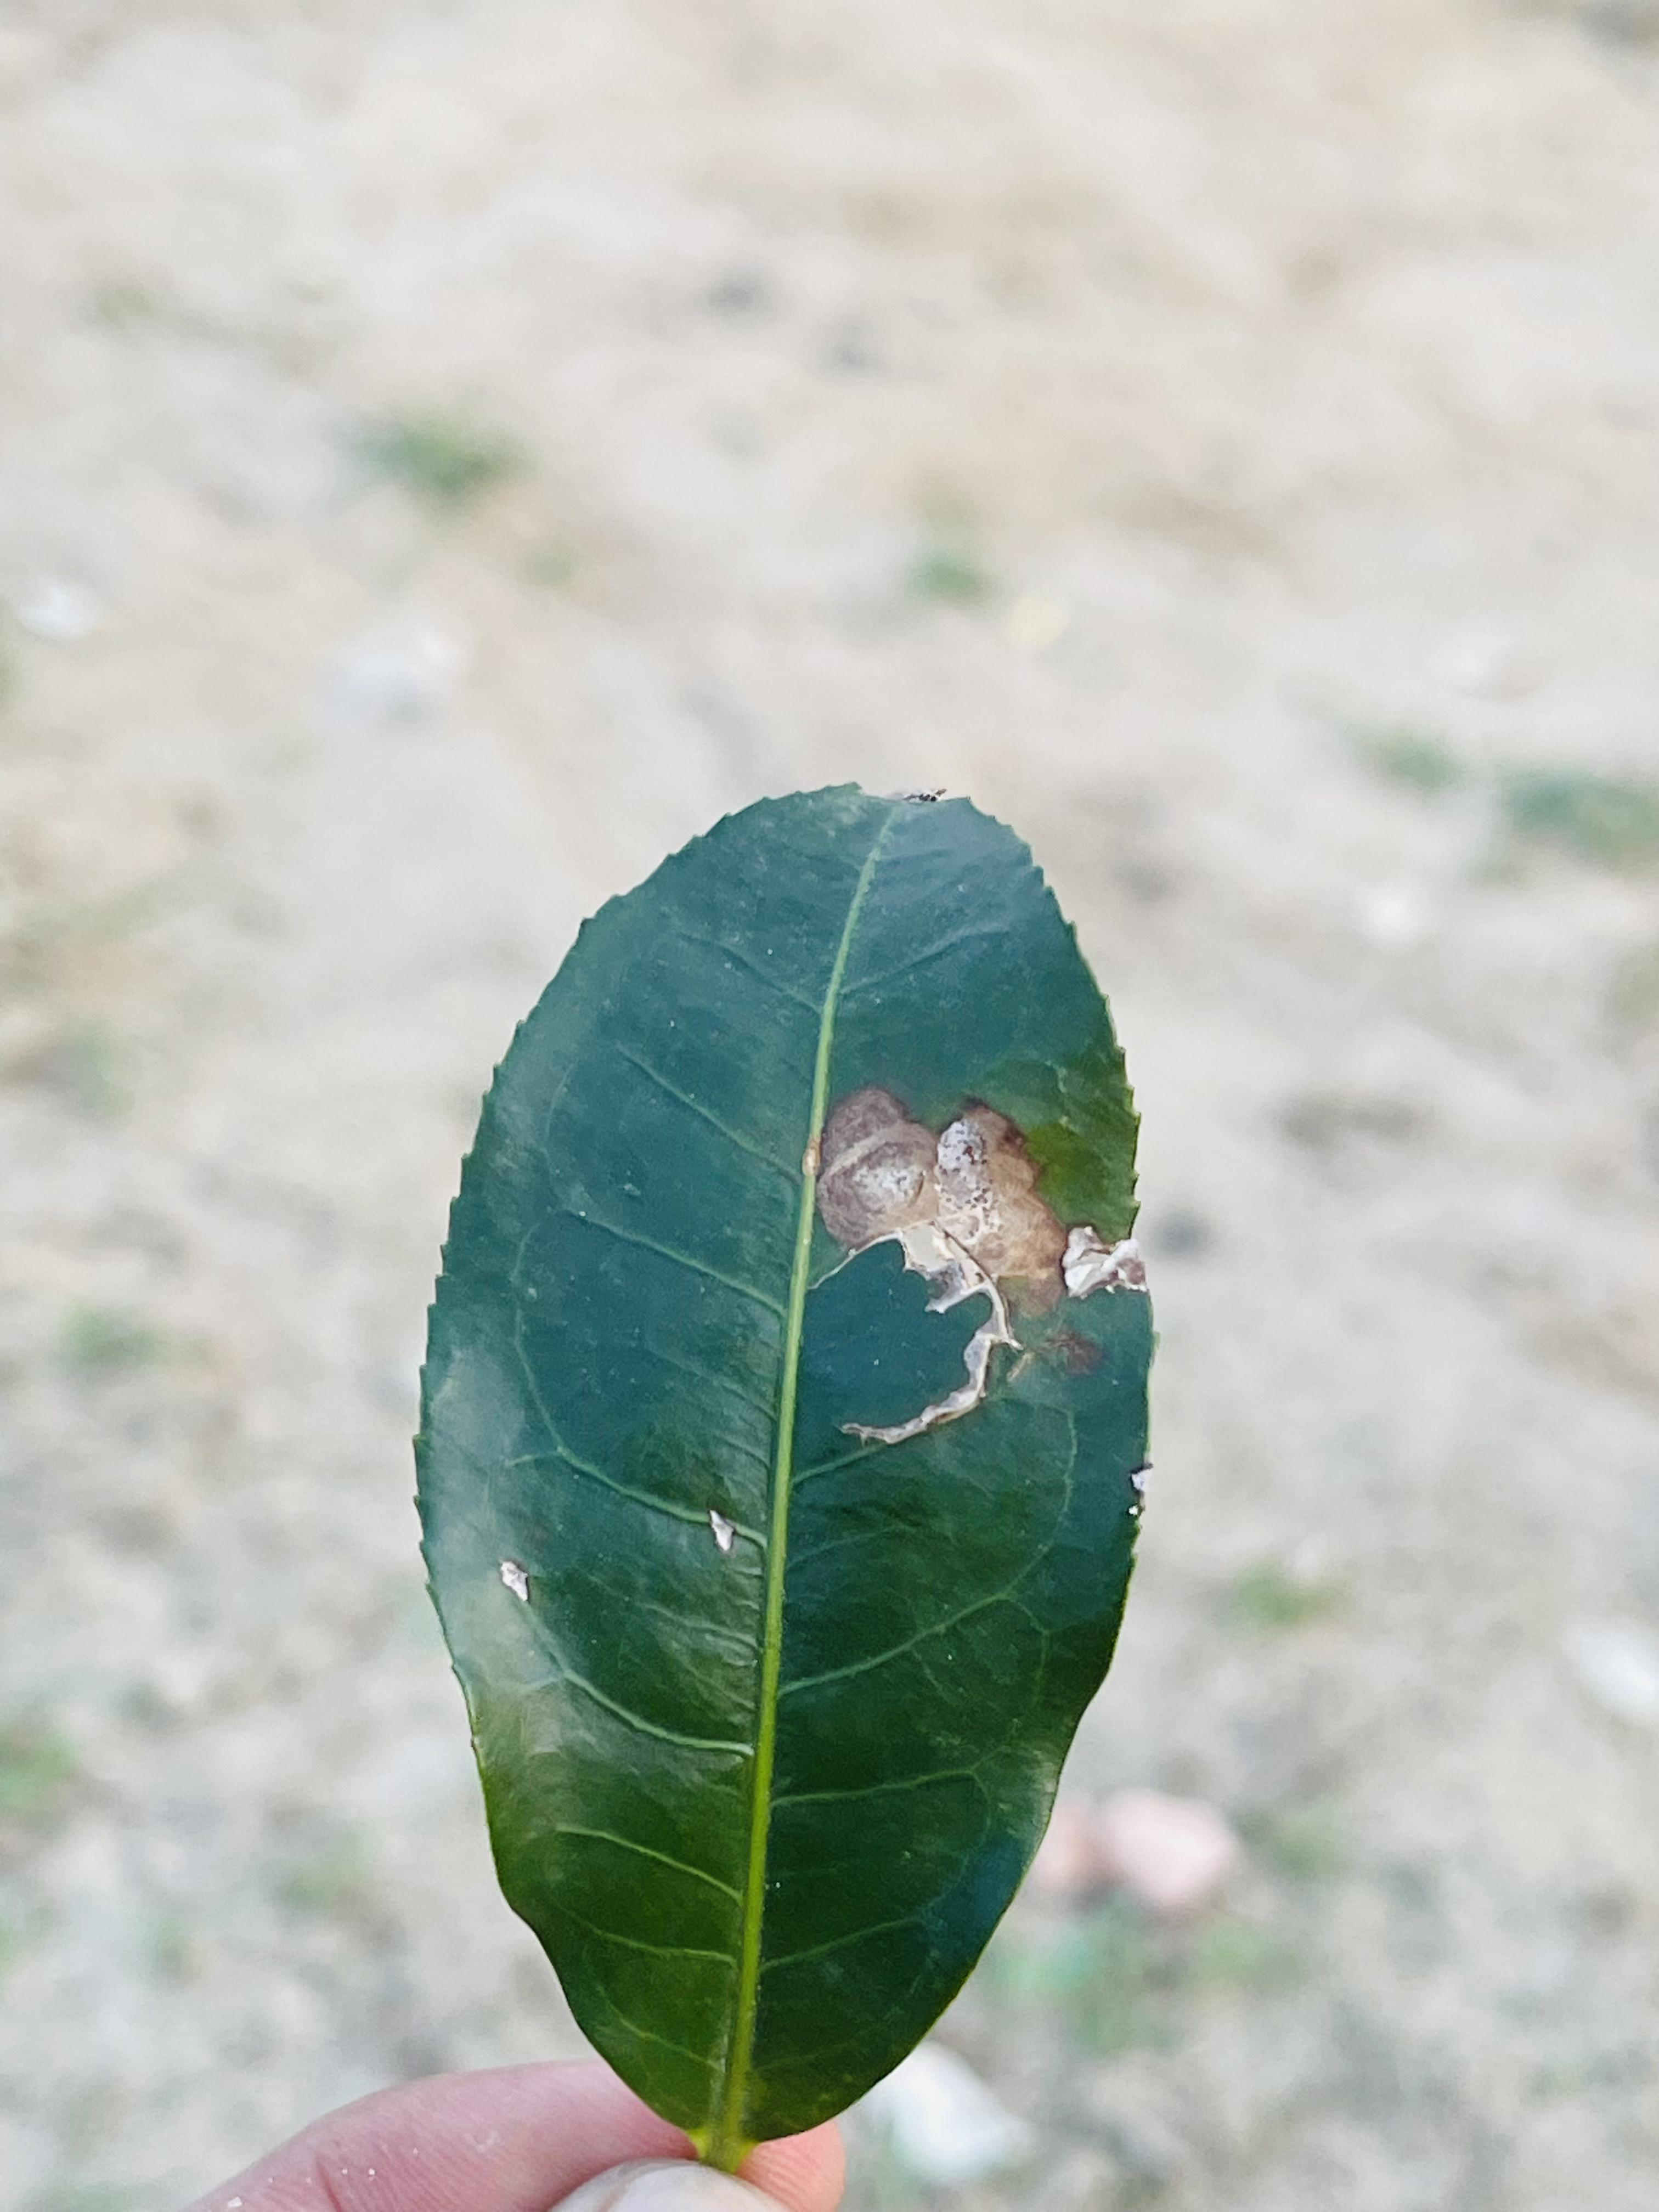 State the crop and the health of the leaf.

tea, blight
